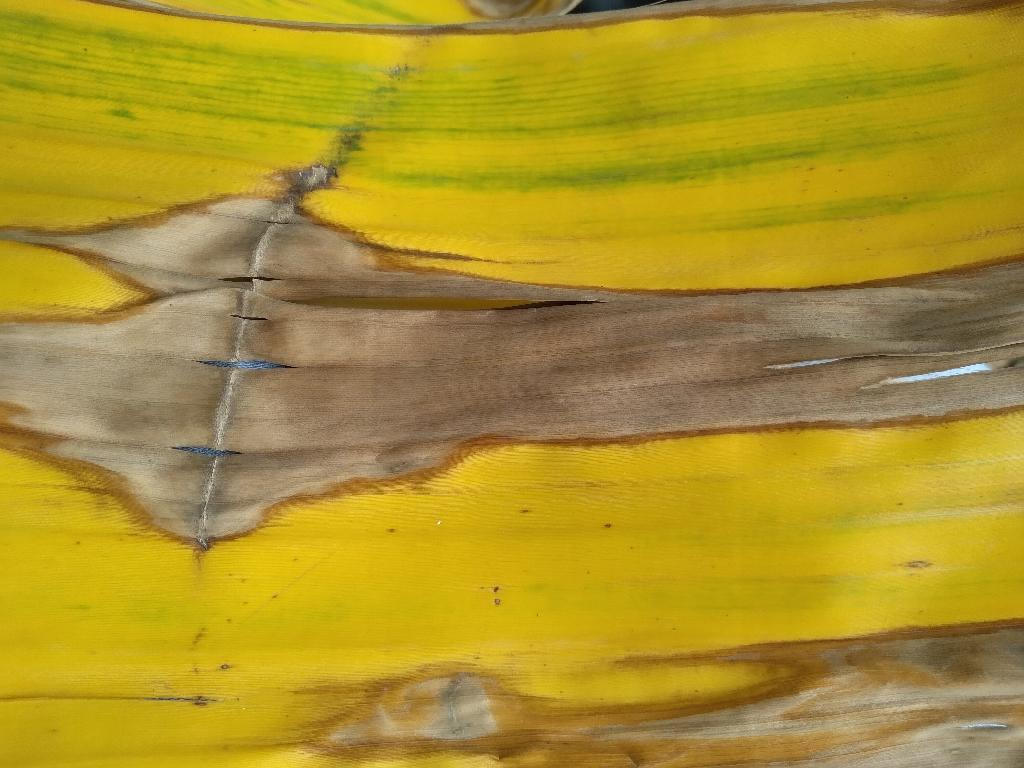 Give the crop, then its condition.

banana, fusarium wilt race 1
